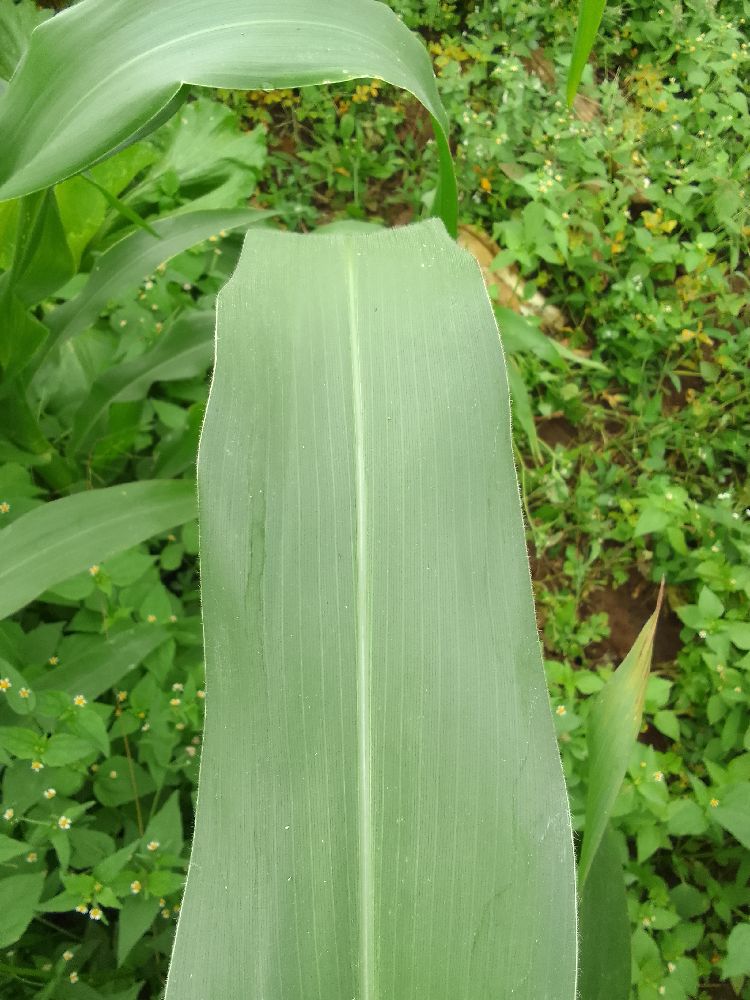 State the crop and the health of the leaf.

maize, healthy
